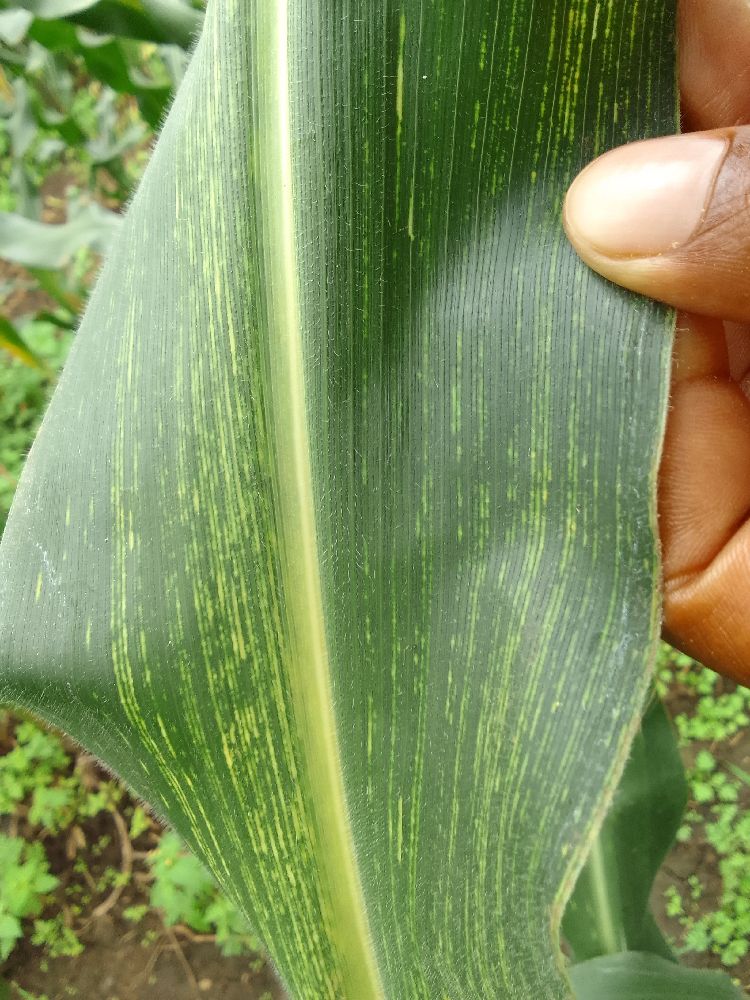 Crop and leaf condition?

maize, maize streak virus
